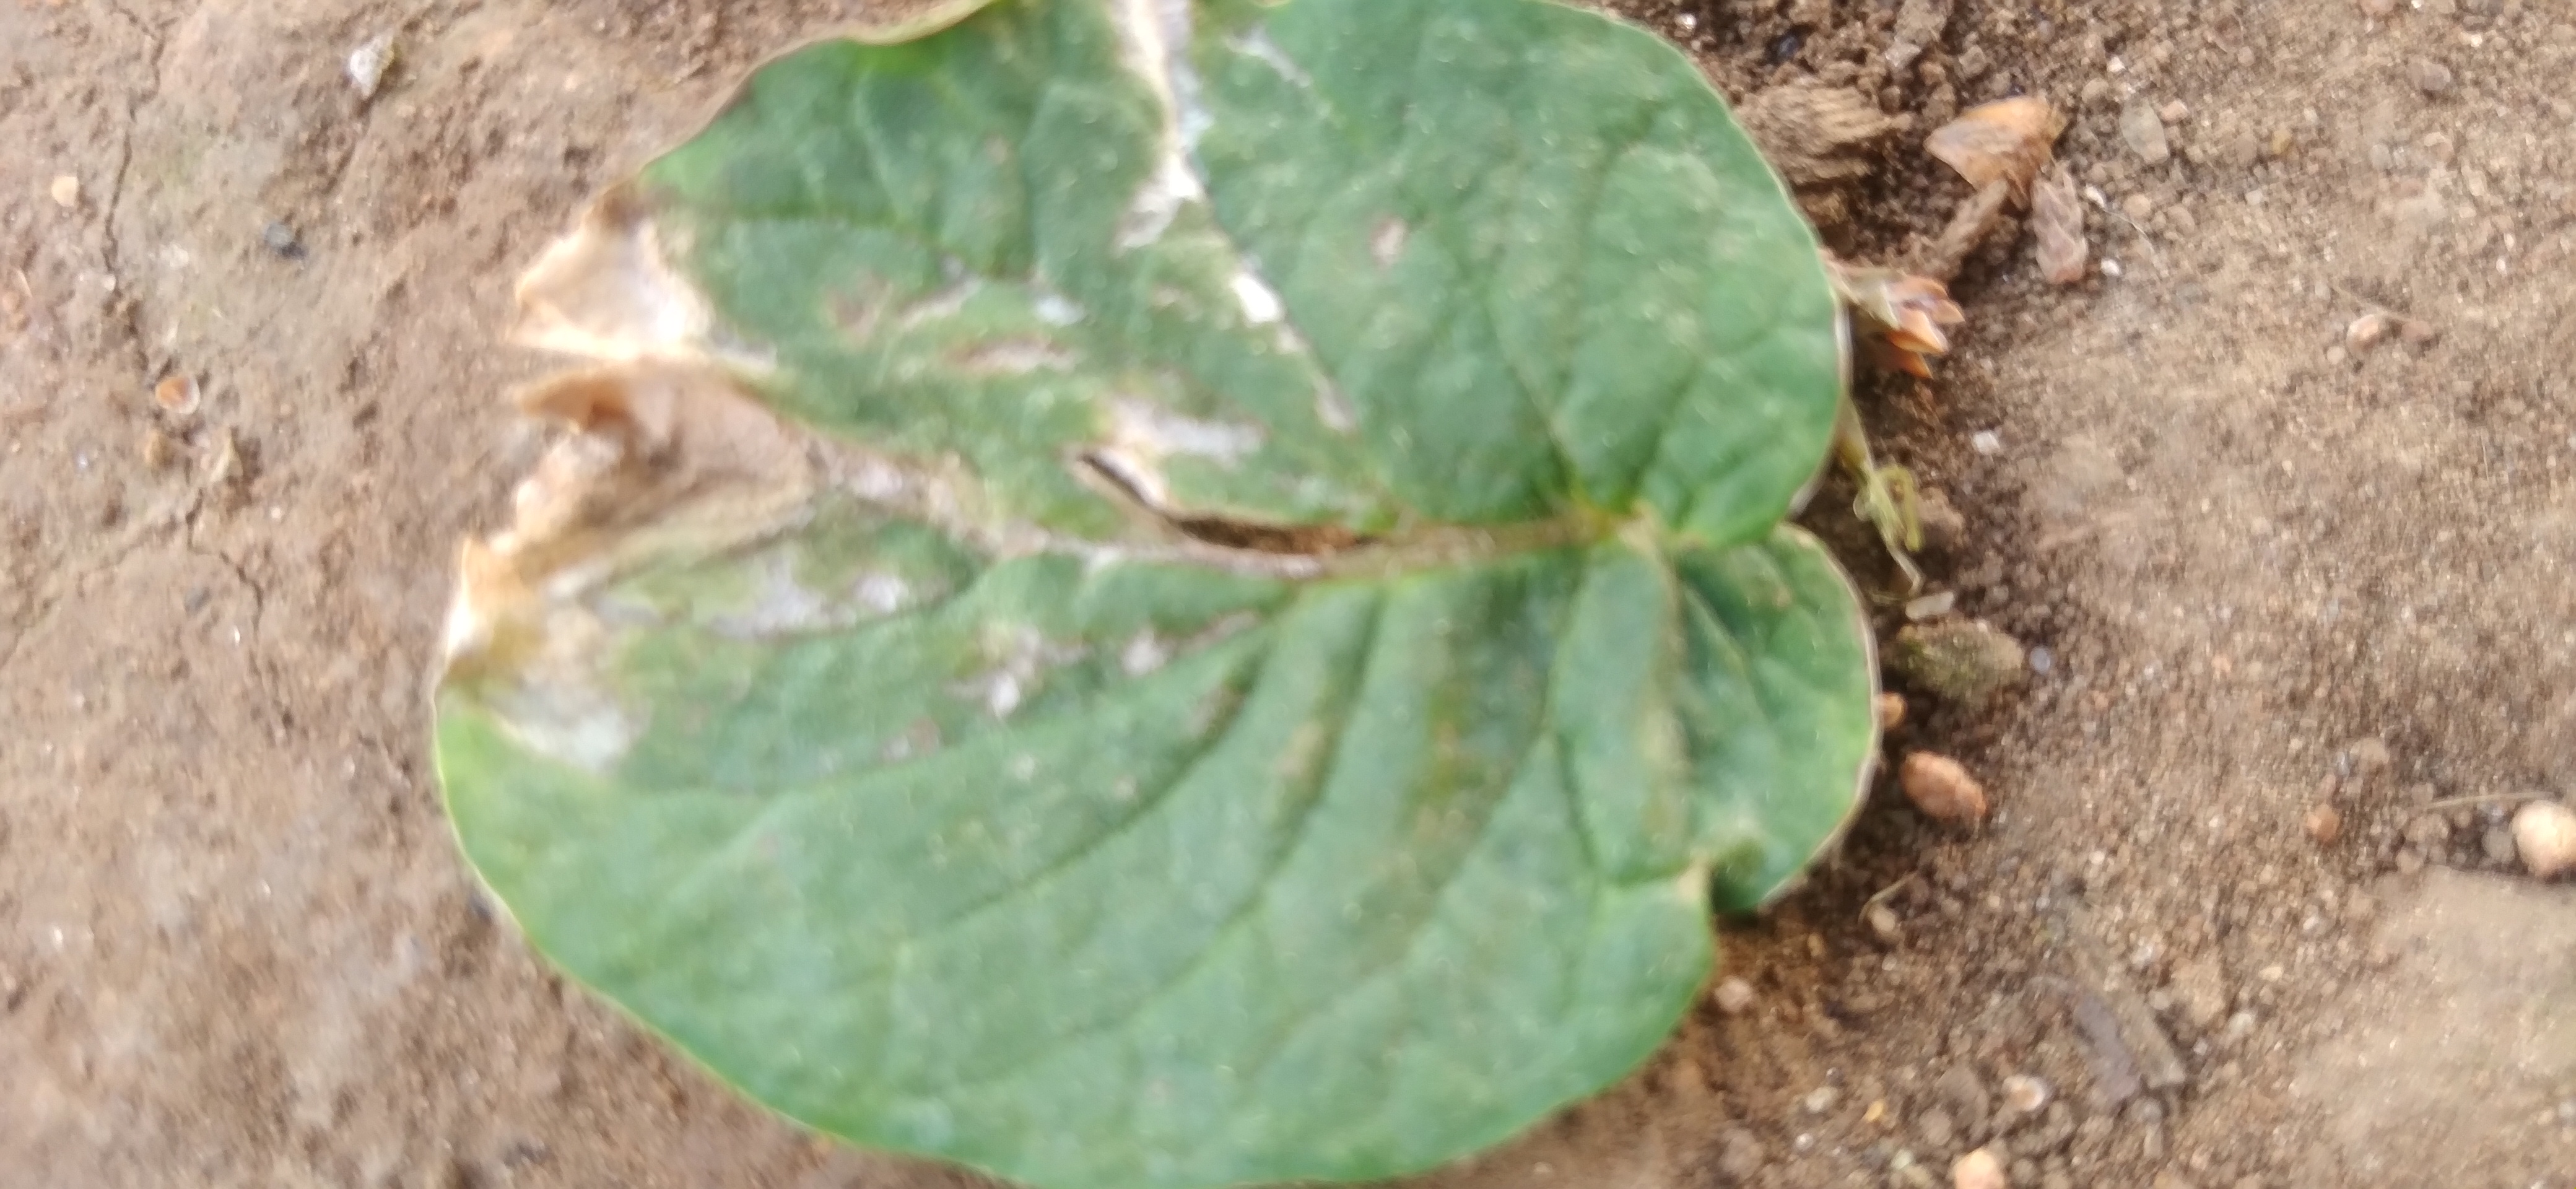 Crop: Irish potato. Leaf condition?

early blight
